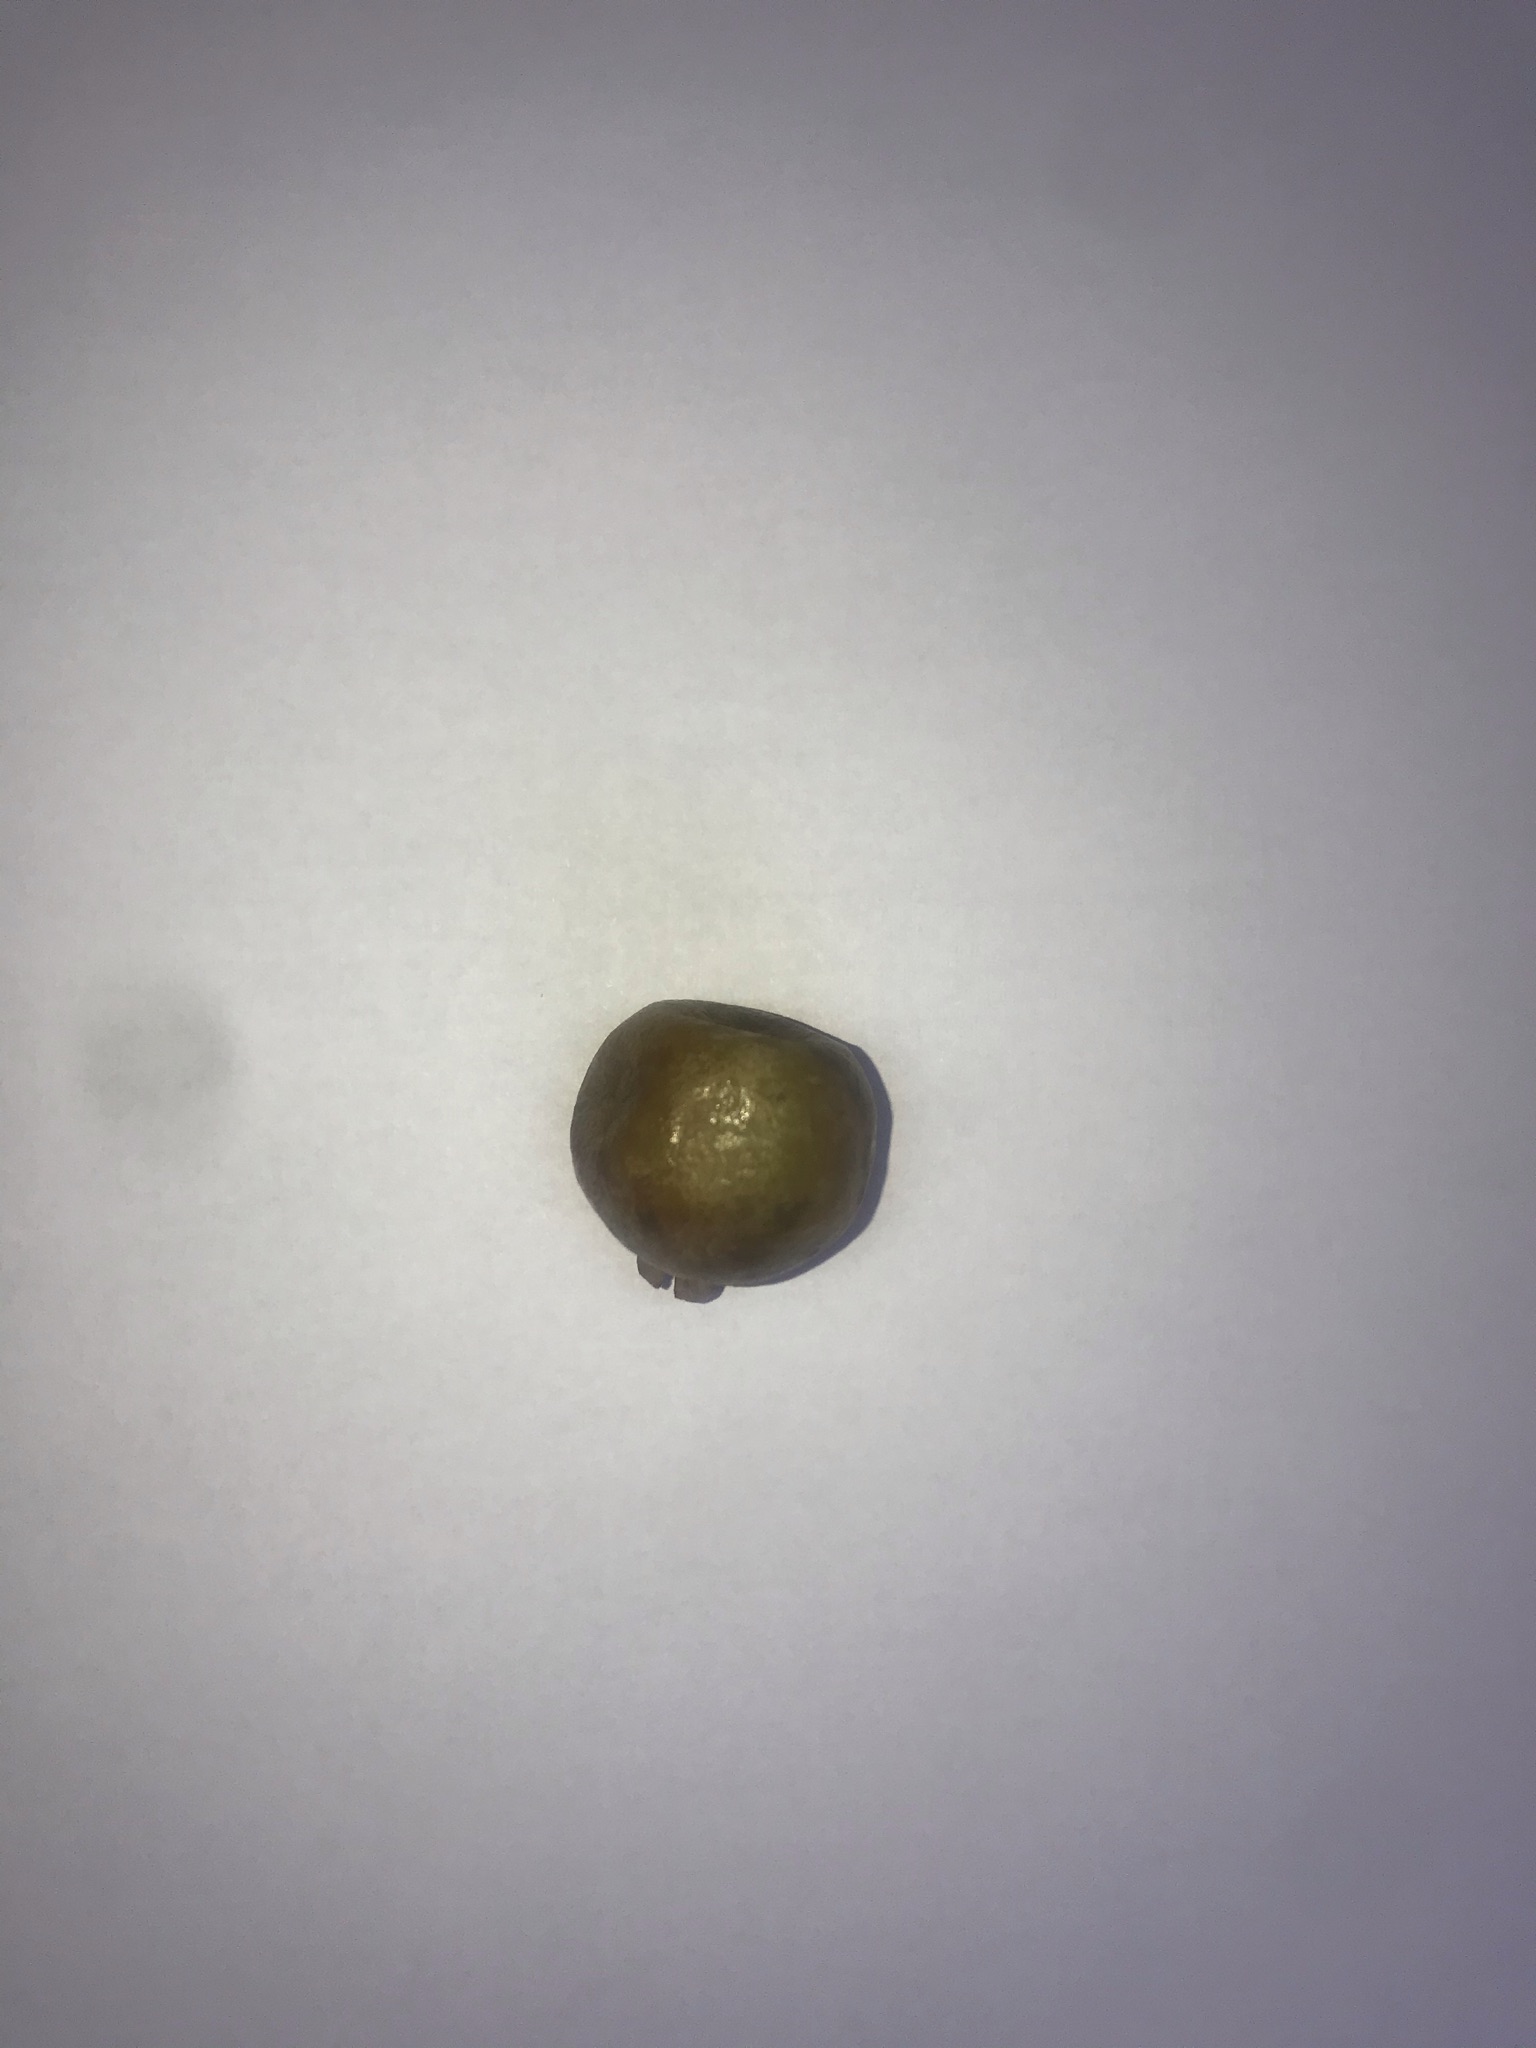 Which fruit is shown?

gabiroba
